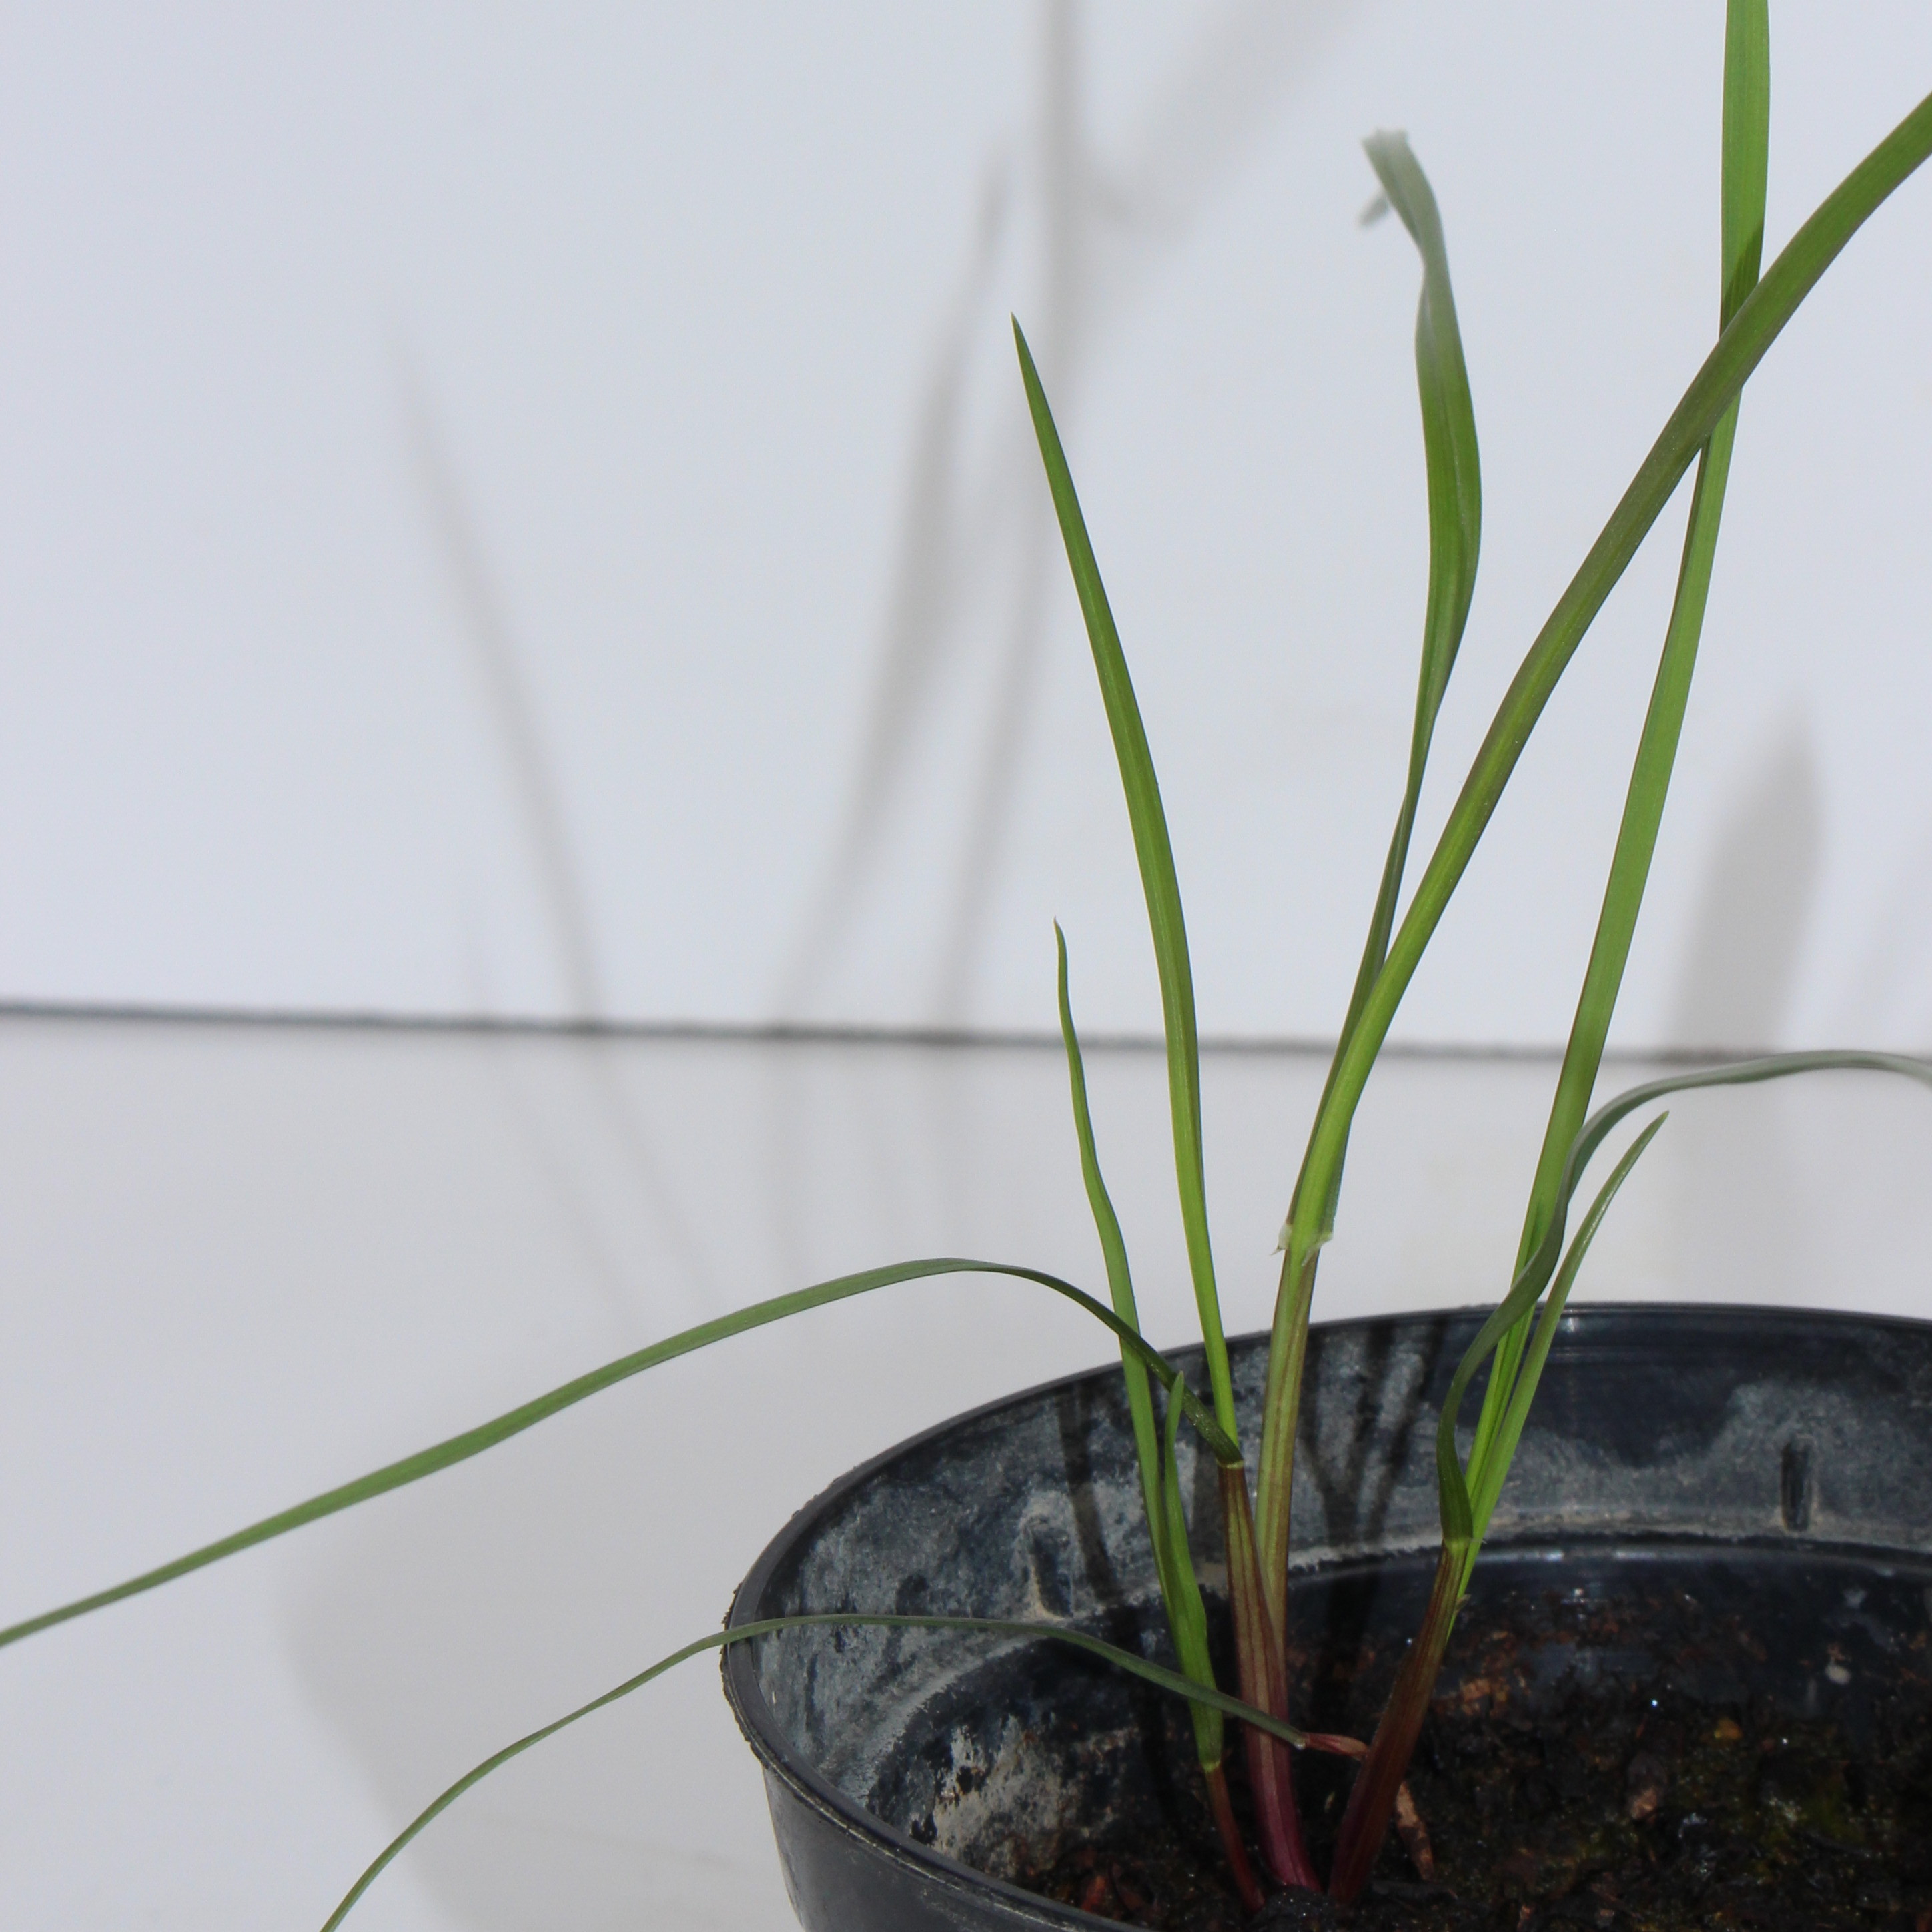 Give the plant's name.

Lolium multiflorum
